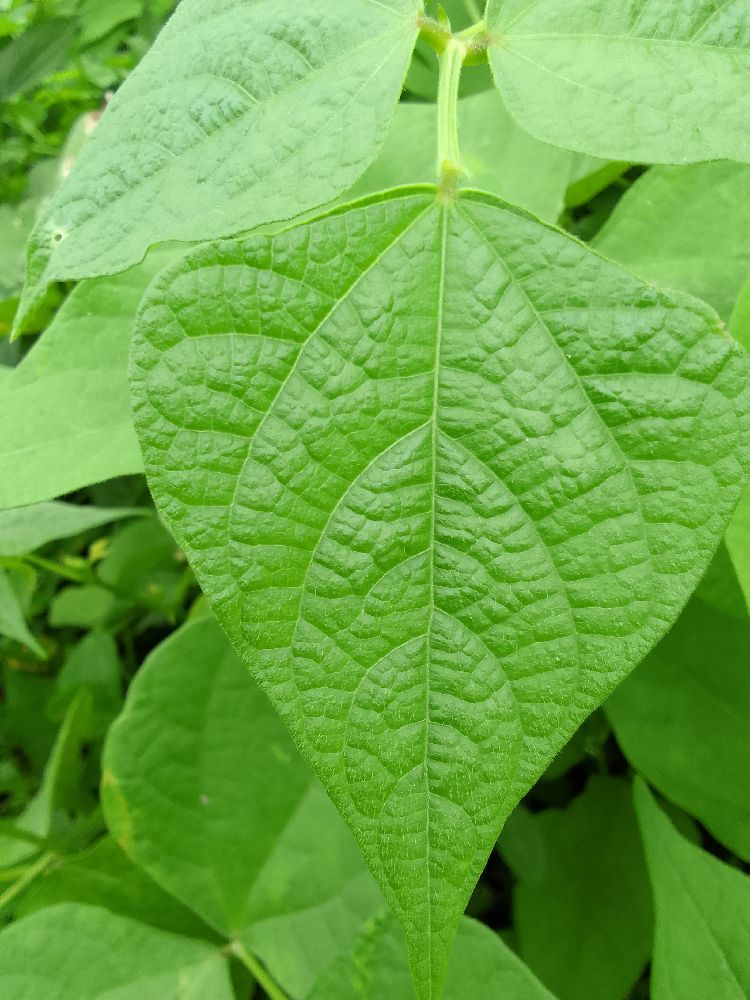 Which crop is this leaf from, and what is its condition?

common bean, healthy
